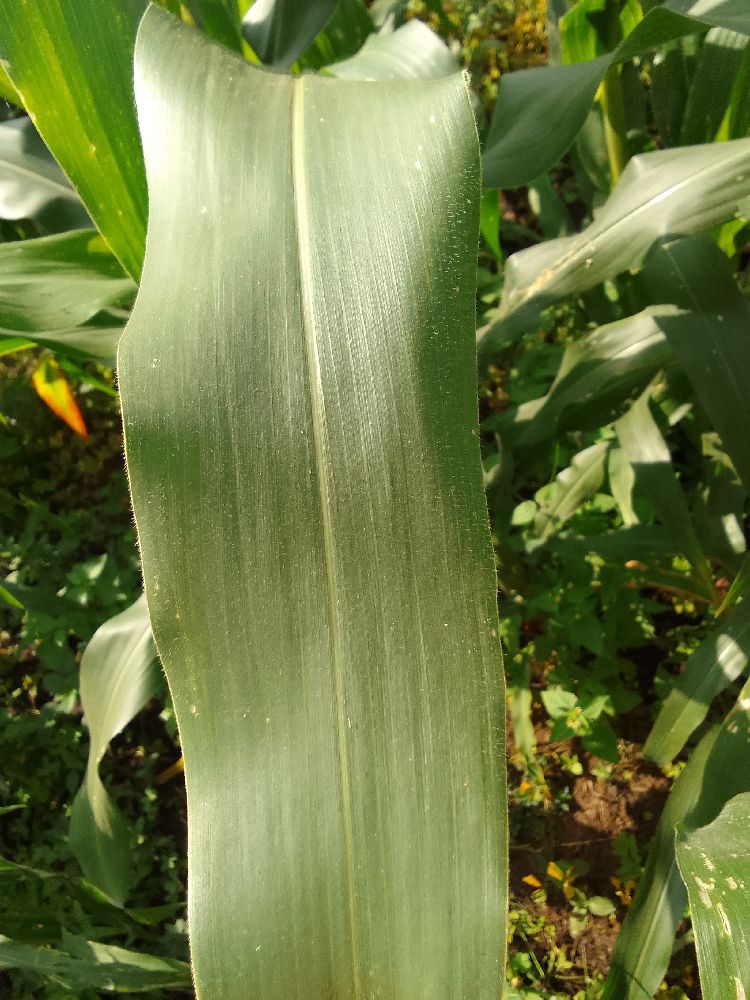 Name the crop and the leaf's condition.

maize, healthy
